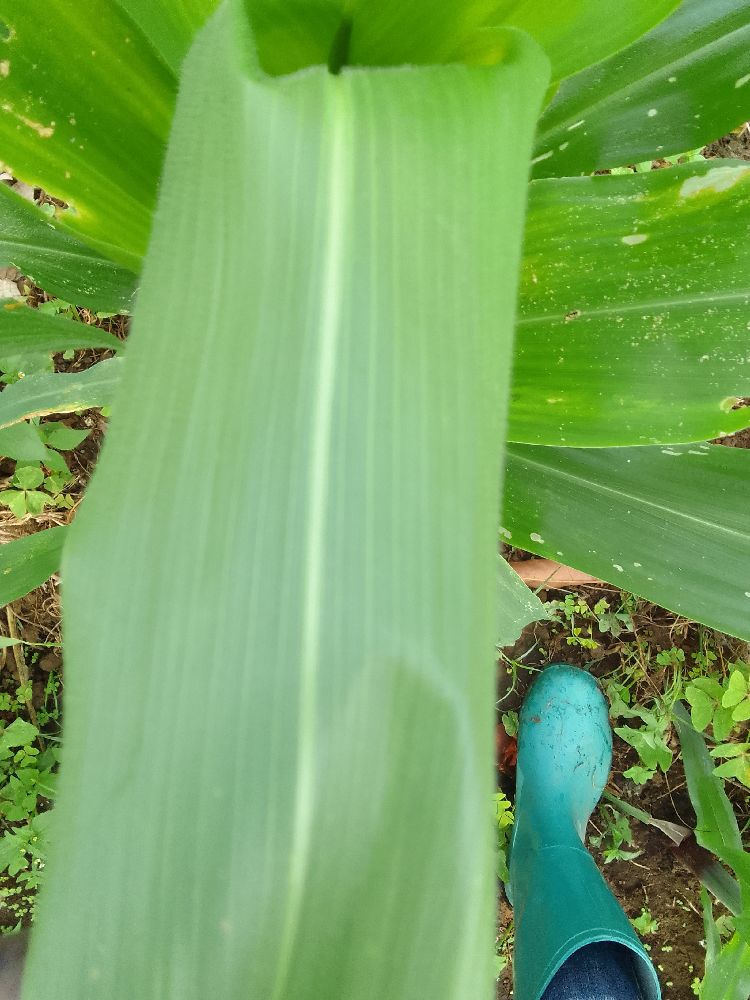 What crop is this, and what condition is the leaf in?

maize, healthy
